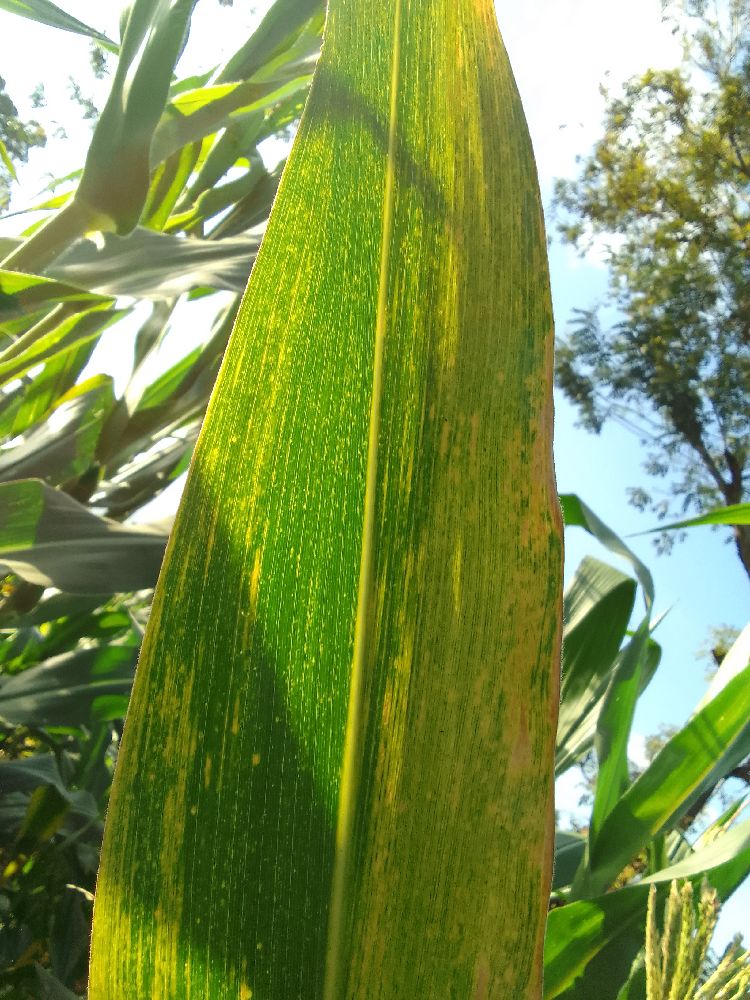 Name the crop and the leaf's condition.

maize, maize lethal necrosis
